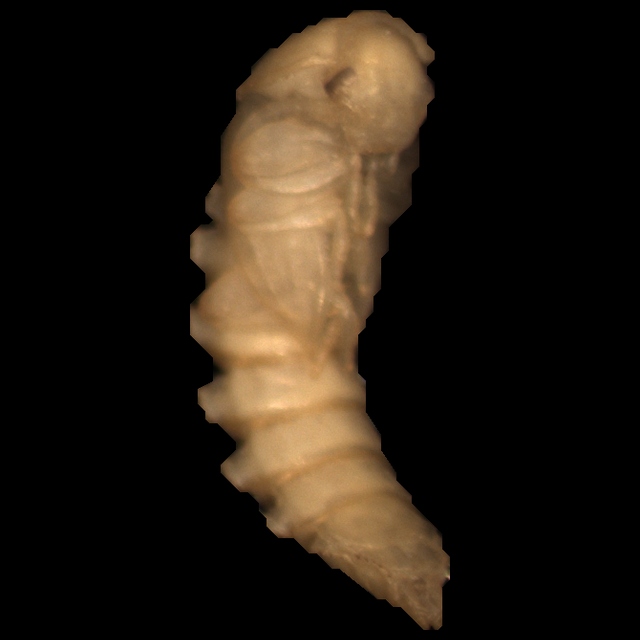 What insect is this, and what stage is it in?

mealworm pupa
